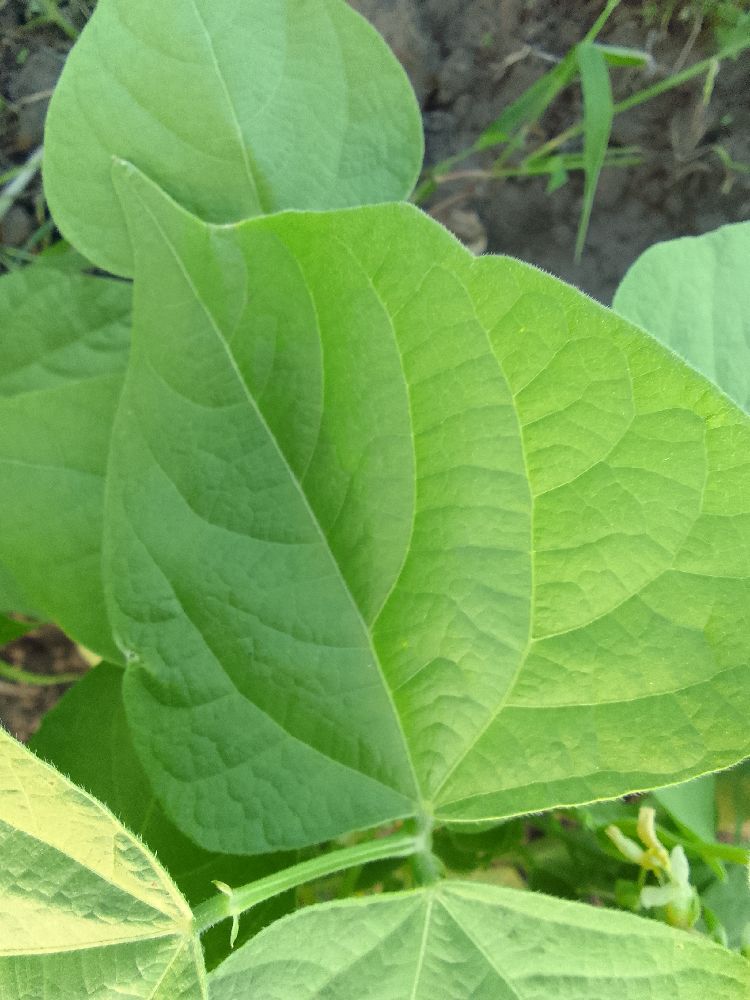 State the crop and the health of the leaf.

common bean, healthy
